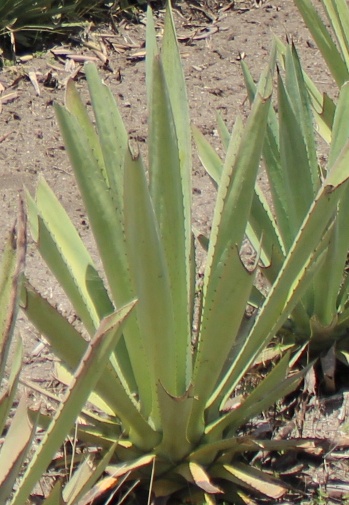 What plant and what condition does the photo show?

agave, small
